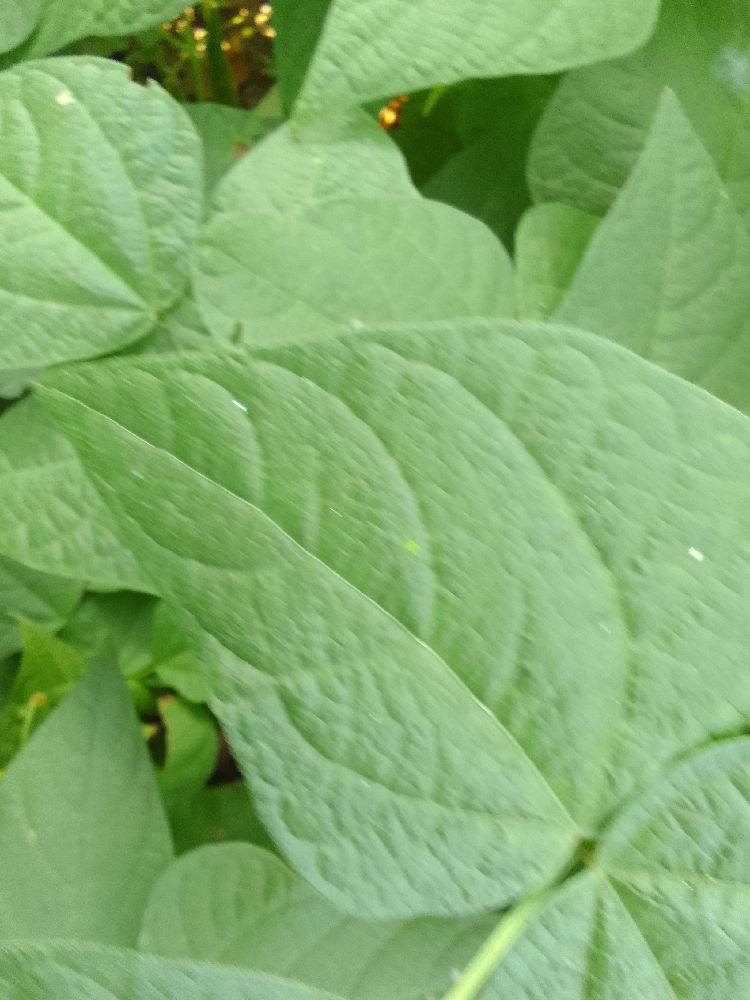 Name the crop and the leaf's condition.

common bean, healthy
